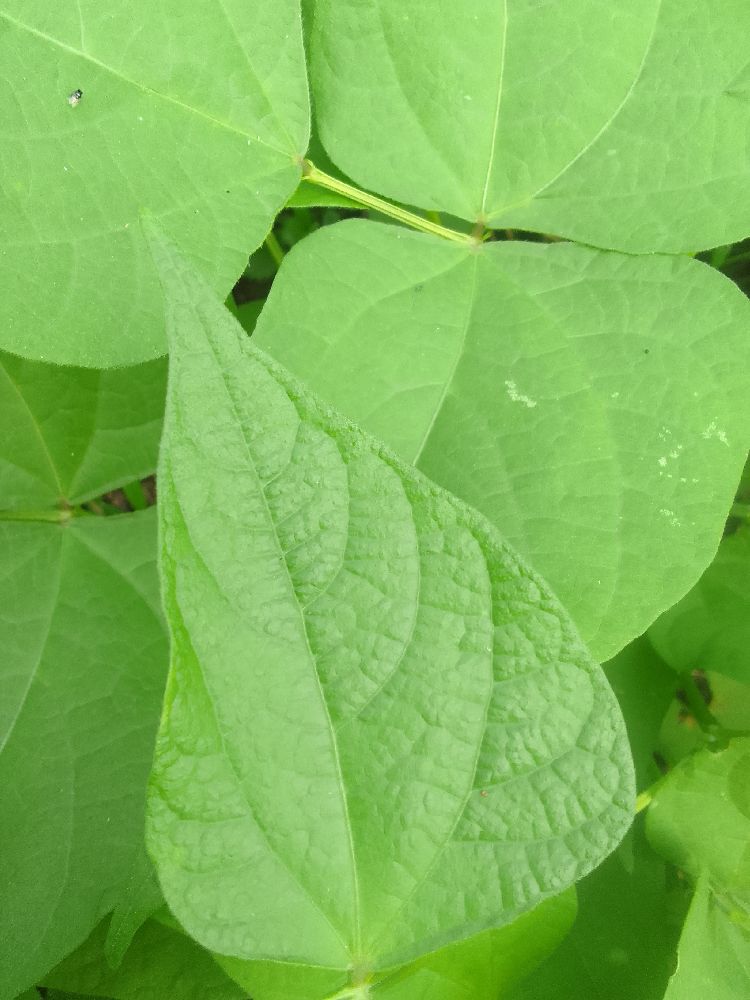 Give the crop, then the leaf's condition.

common bean, healthy
